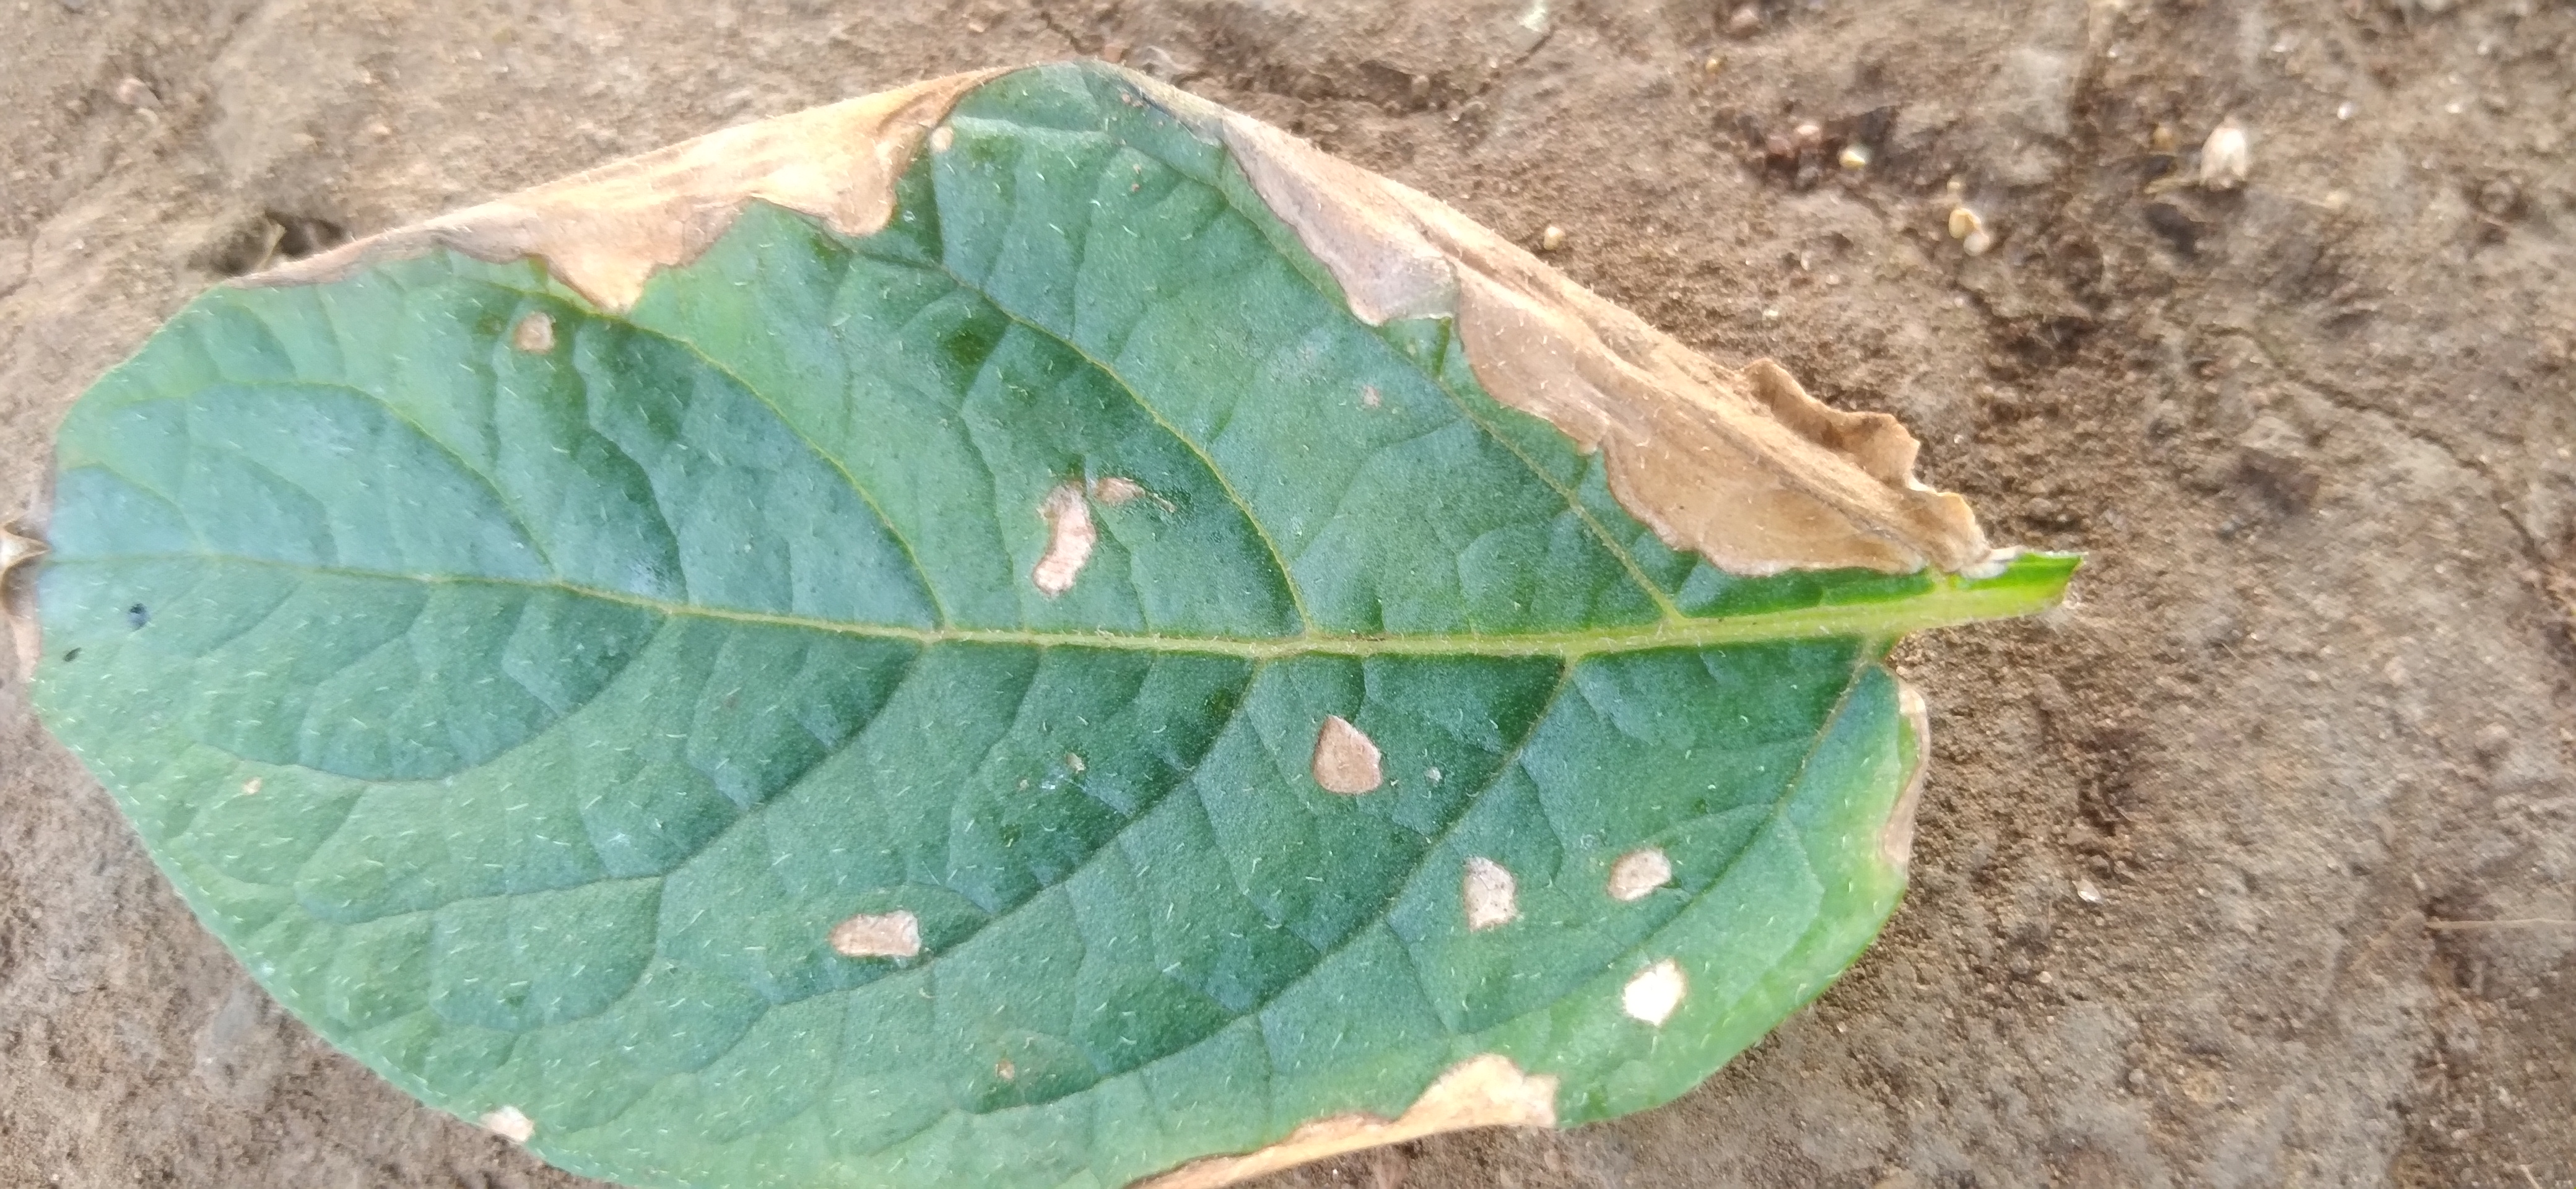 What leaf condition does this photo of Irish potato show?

early blight
